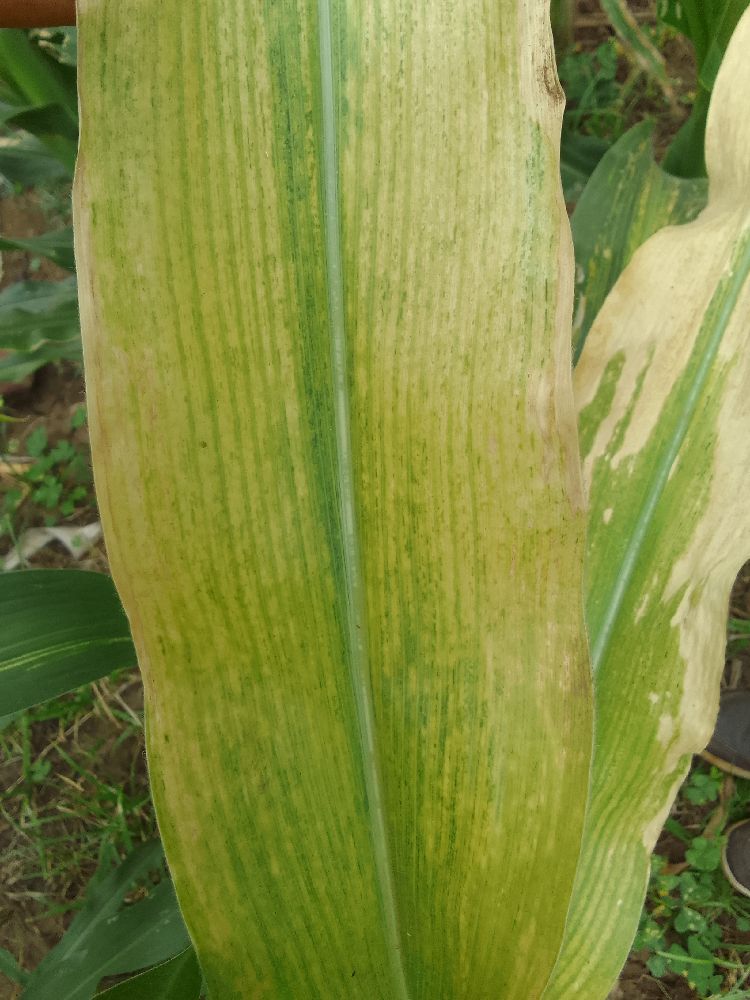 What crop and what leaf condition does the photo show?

maize, maize lethal necrosis
